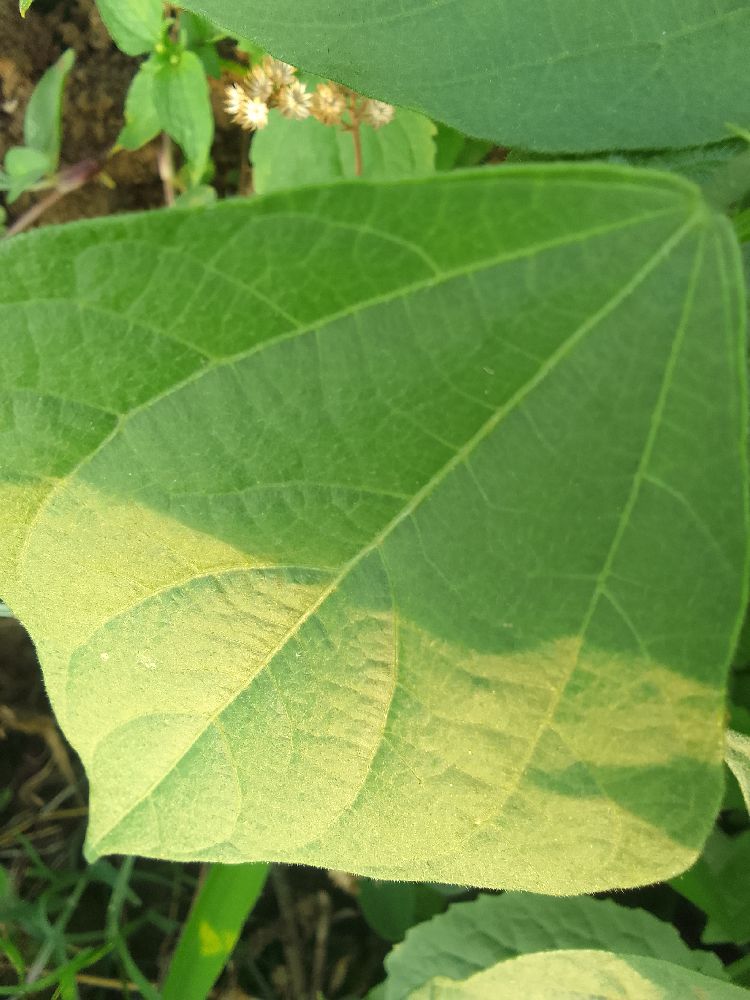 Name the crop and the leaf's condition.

common bean, healthy
